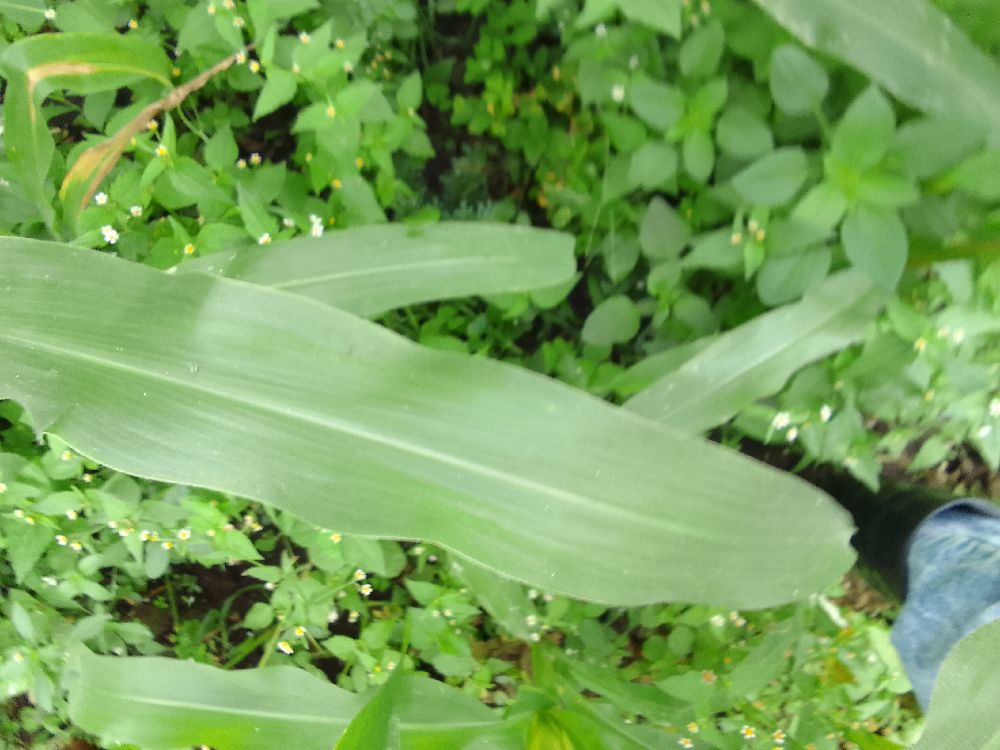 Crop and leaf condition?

maize, healthy
